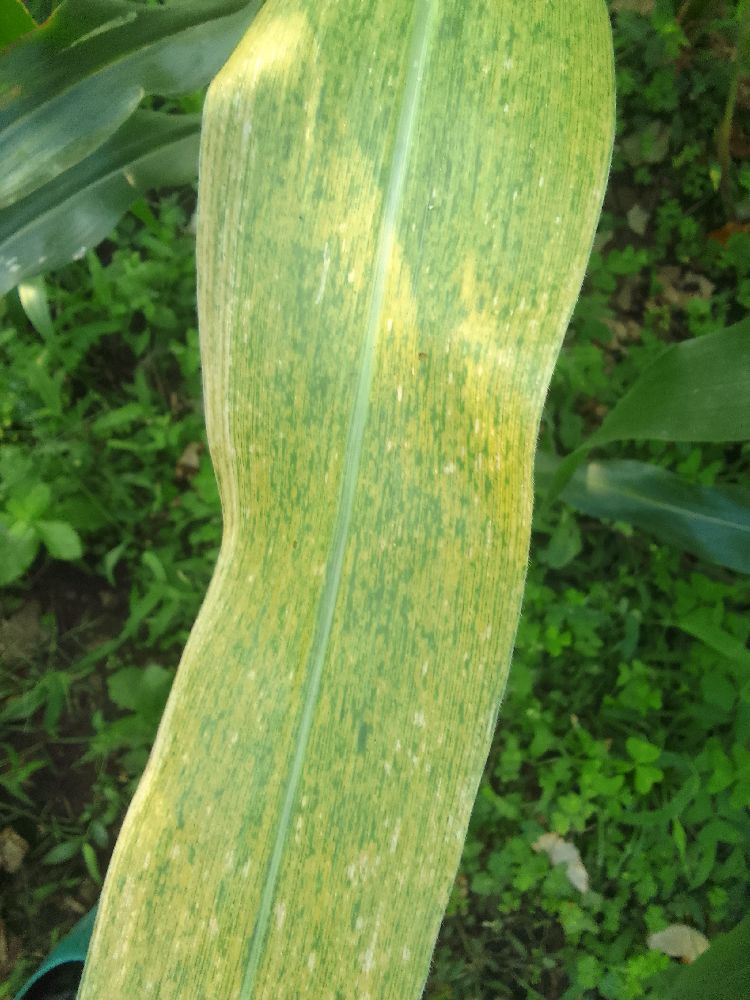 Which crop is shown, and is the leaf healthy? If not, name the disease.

maize, maize lethal necrosis
